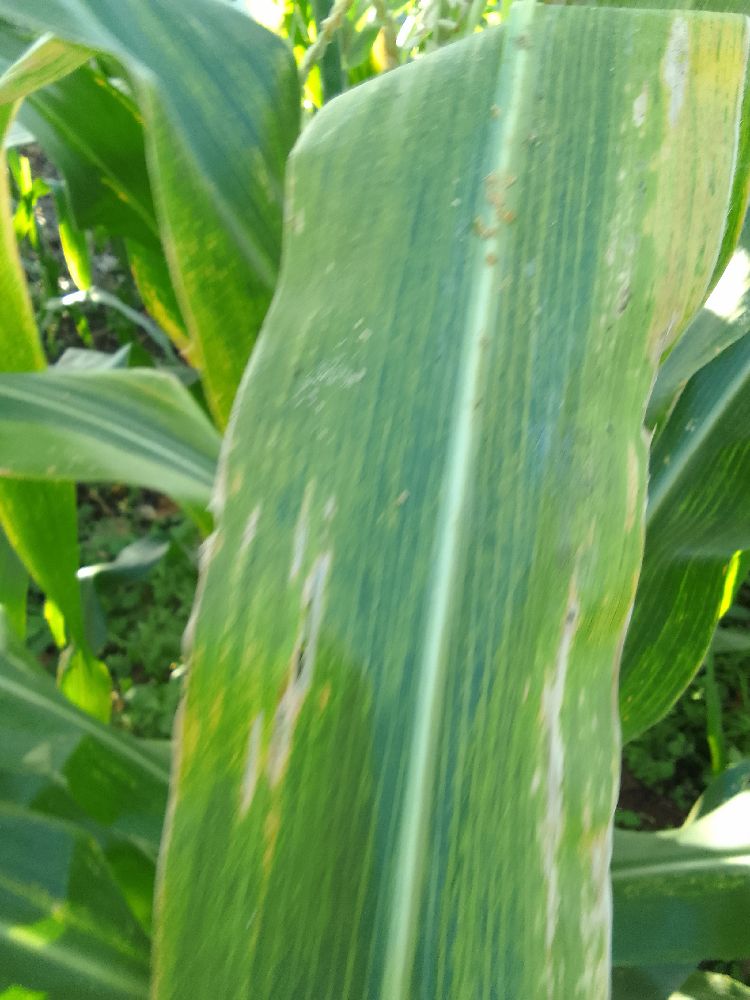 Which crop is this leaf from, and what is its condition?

maize, maize lethal necrosis
